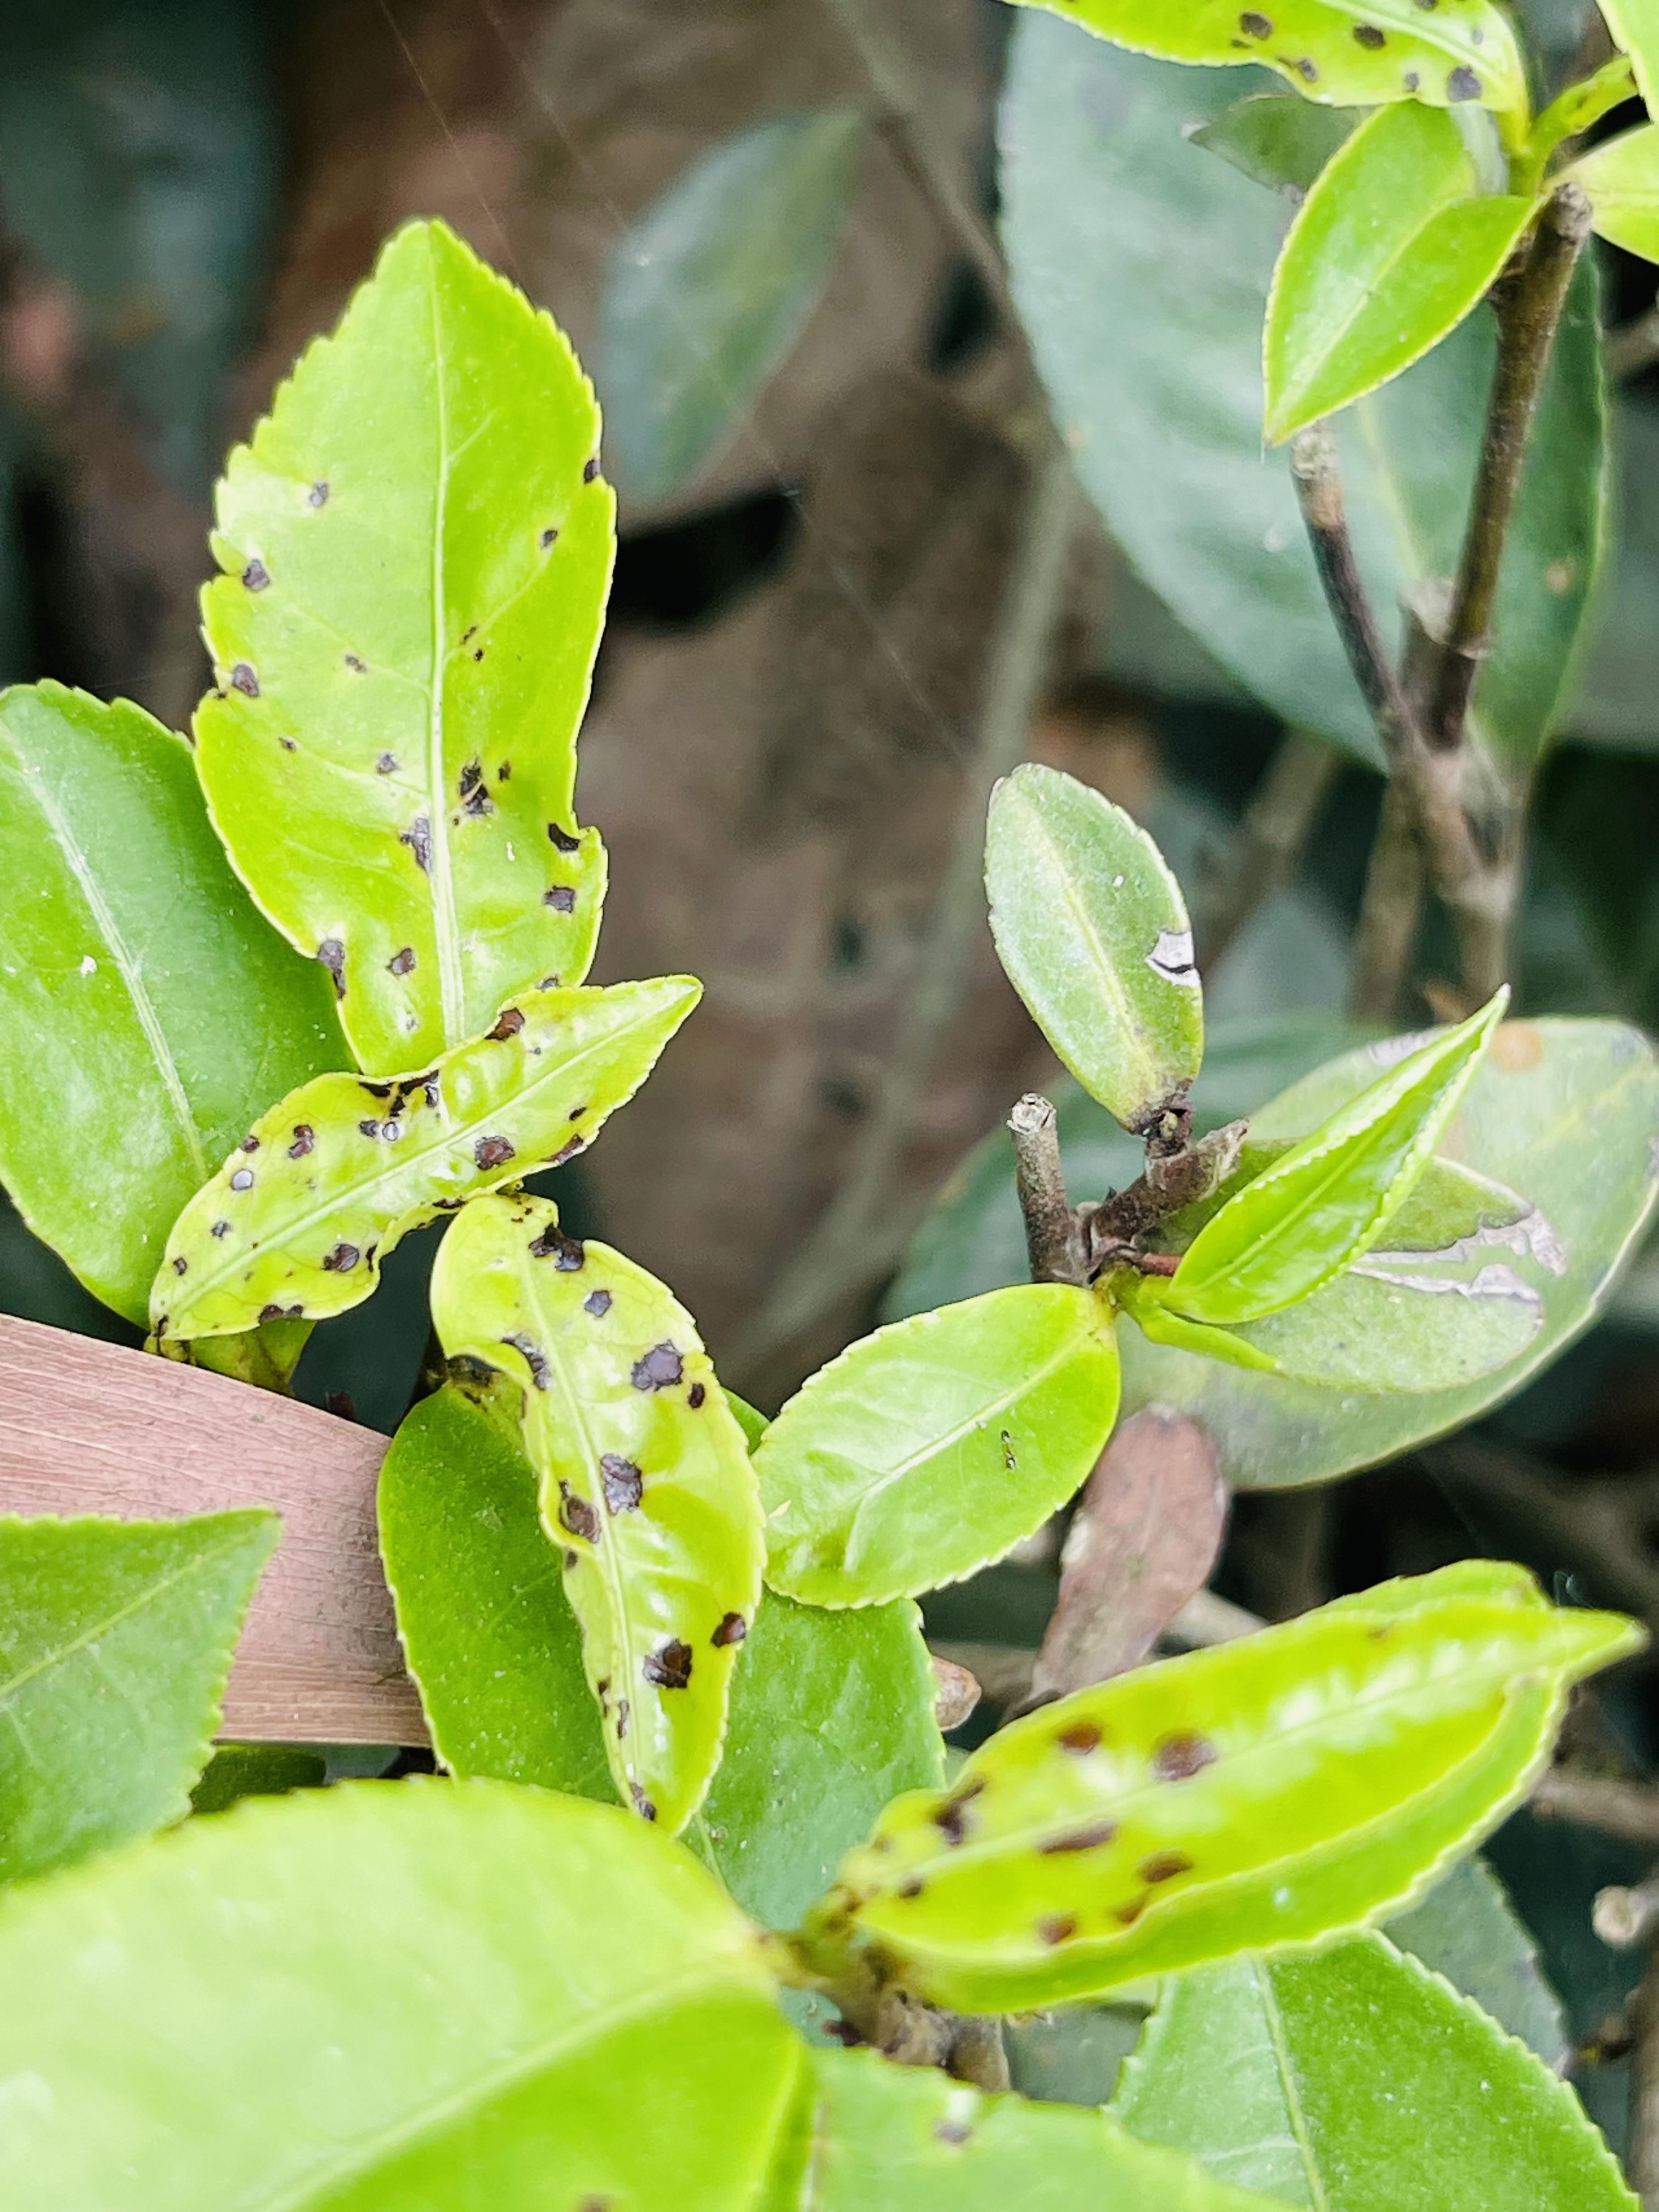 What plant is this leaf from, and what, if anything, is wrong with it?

tea, helopeltis
